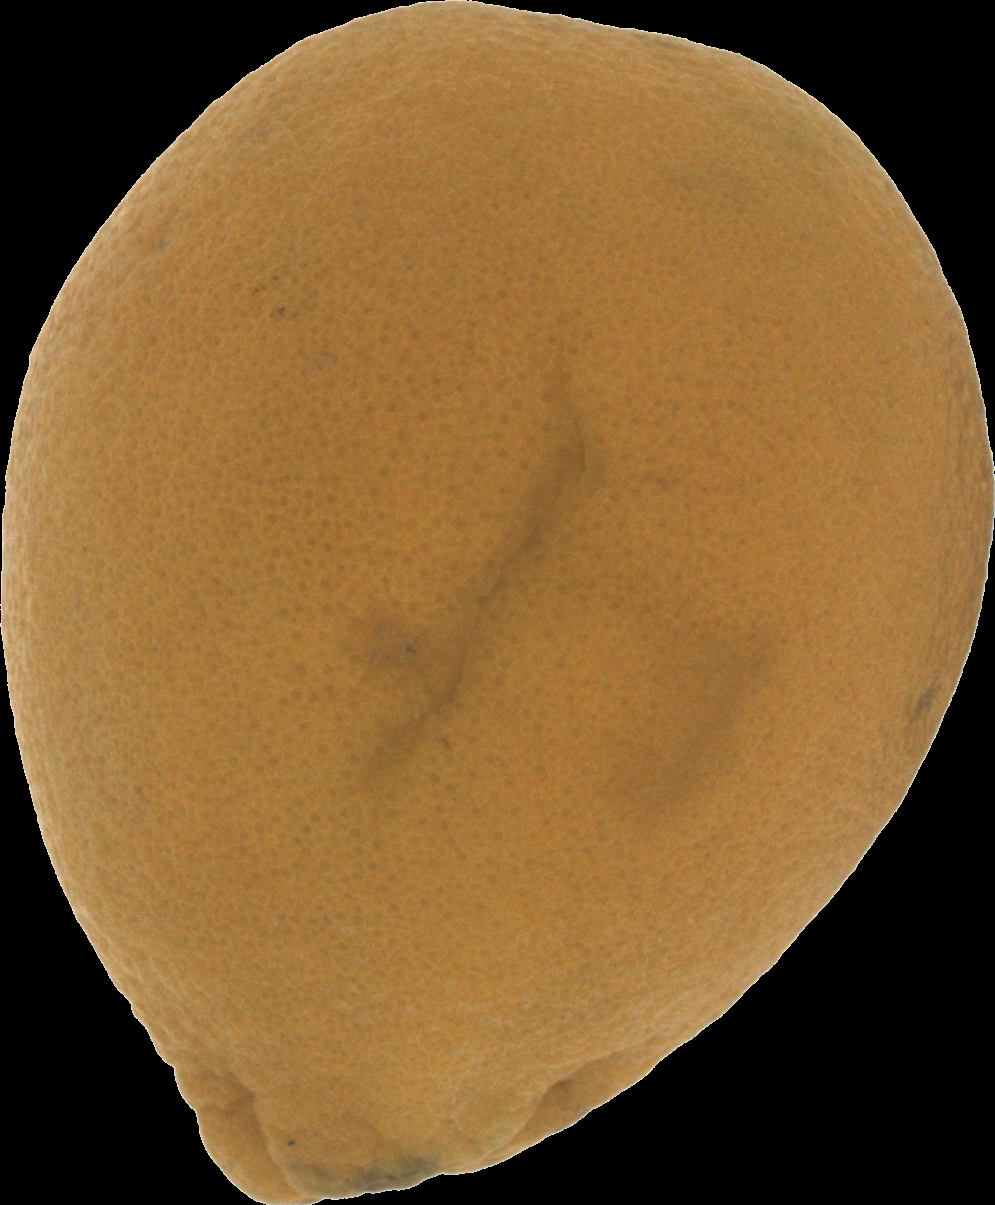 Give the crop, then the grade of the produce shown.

orange, bad
